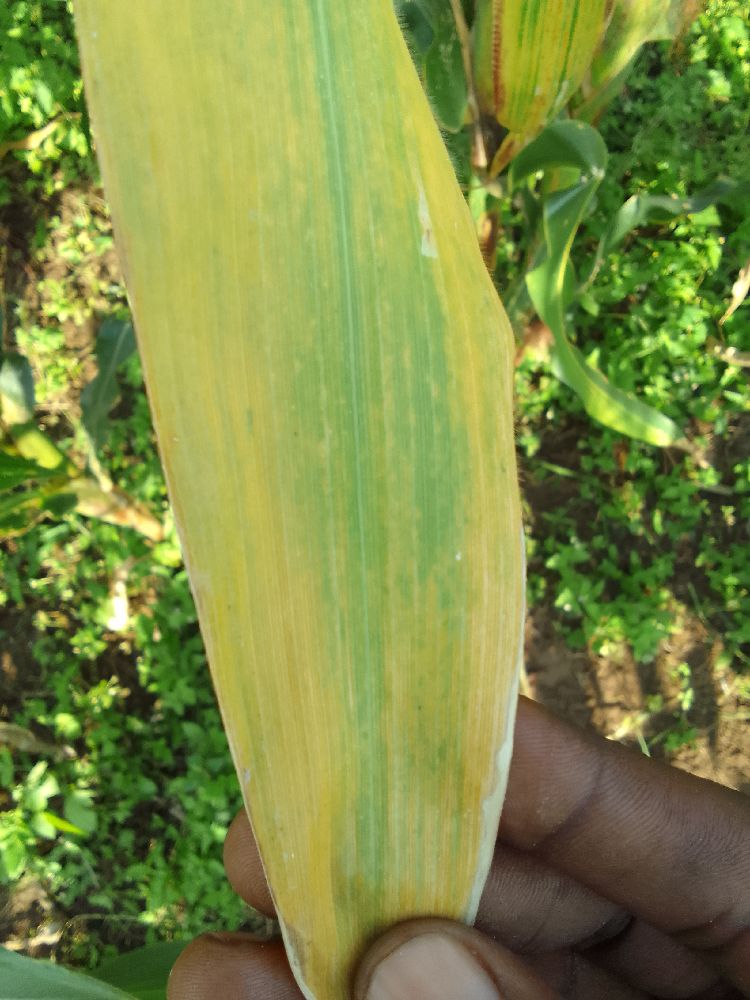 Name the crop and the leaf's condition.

maize, maize lethal necrosis
